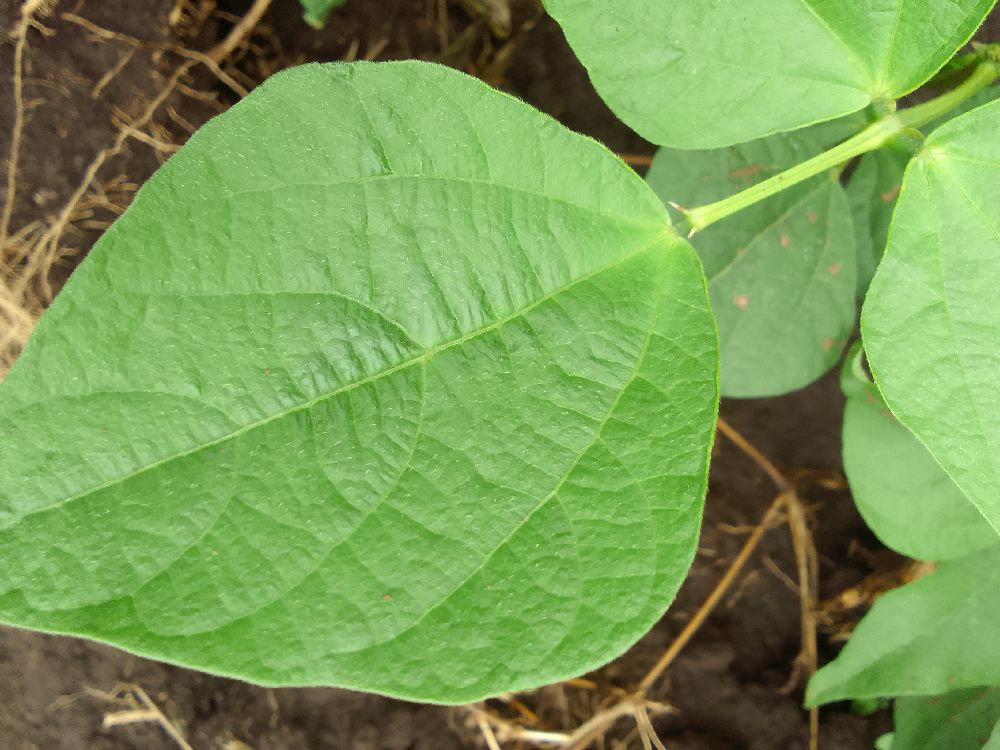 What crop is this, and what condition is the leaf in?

common bean, healthy
